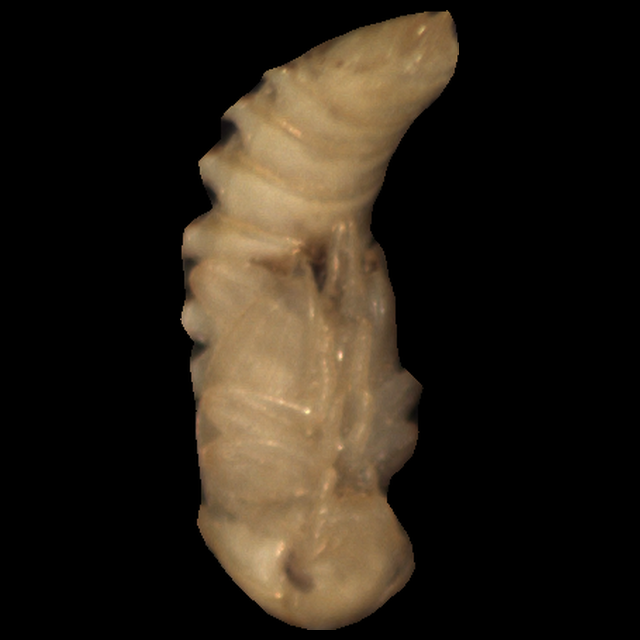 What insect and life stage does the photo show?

mealworm pupa
